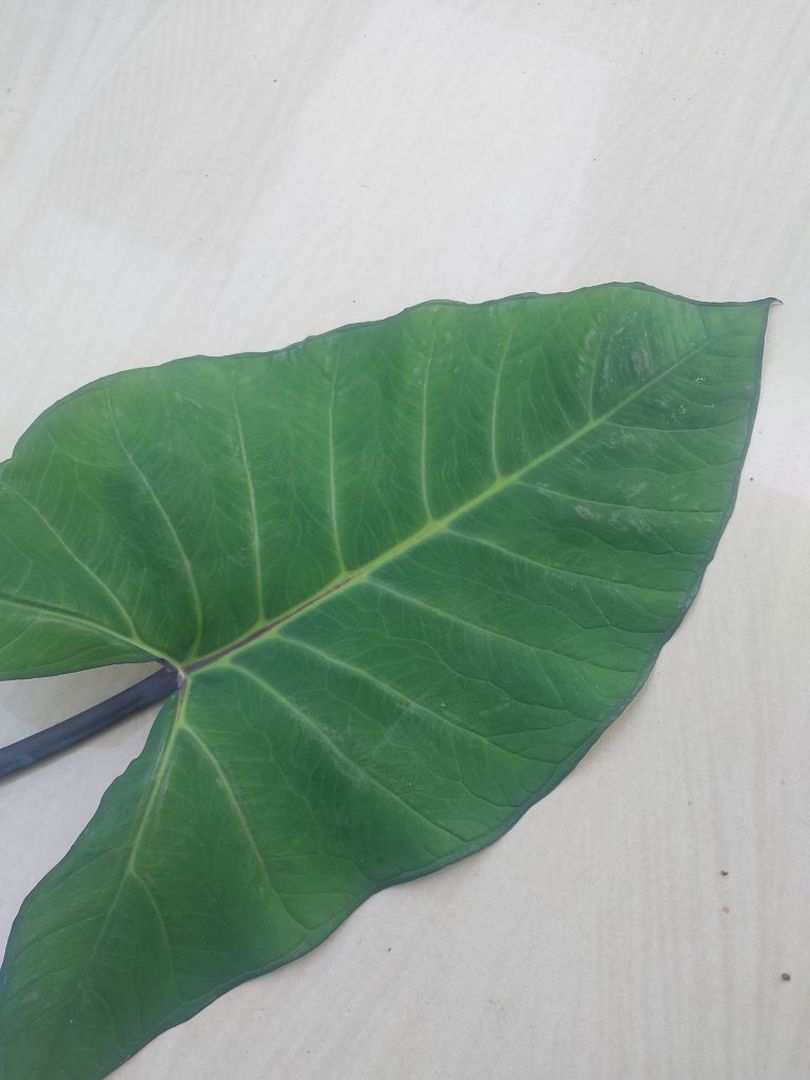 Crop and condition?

taro, healthy
